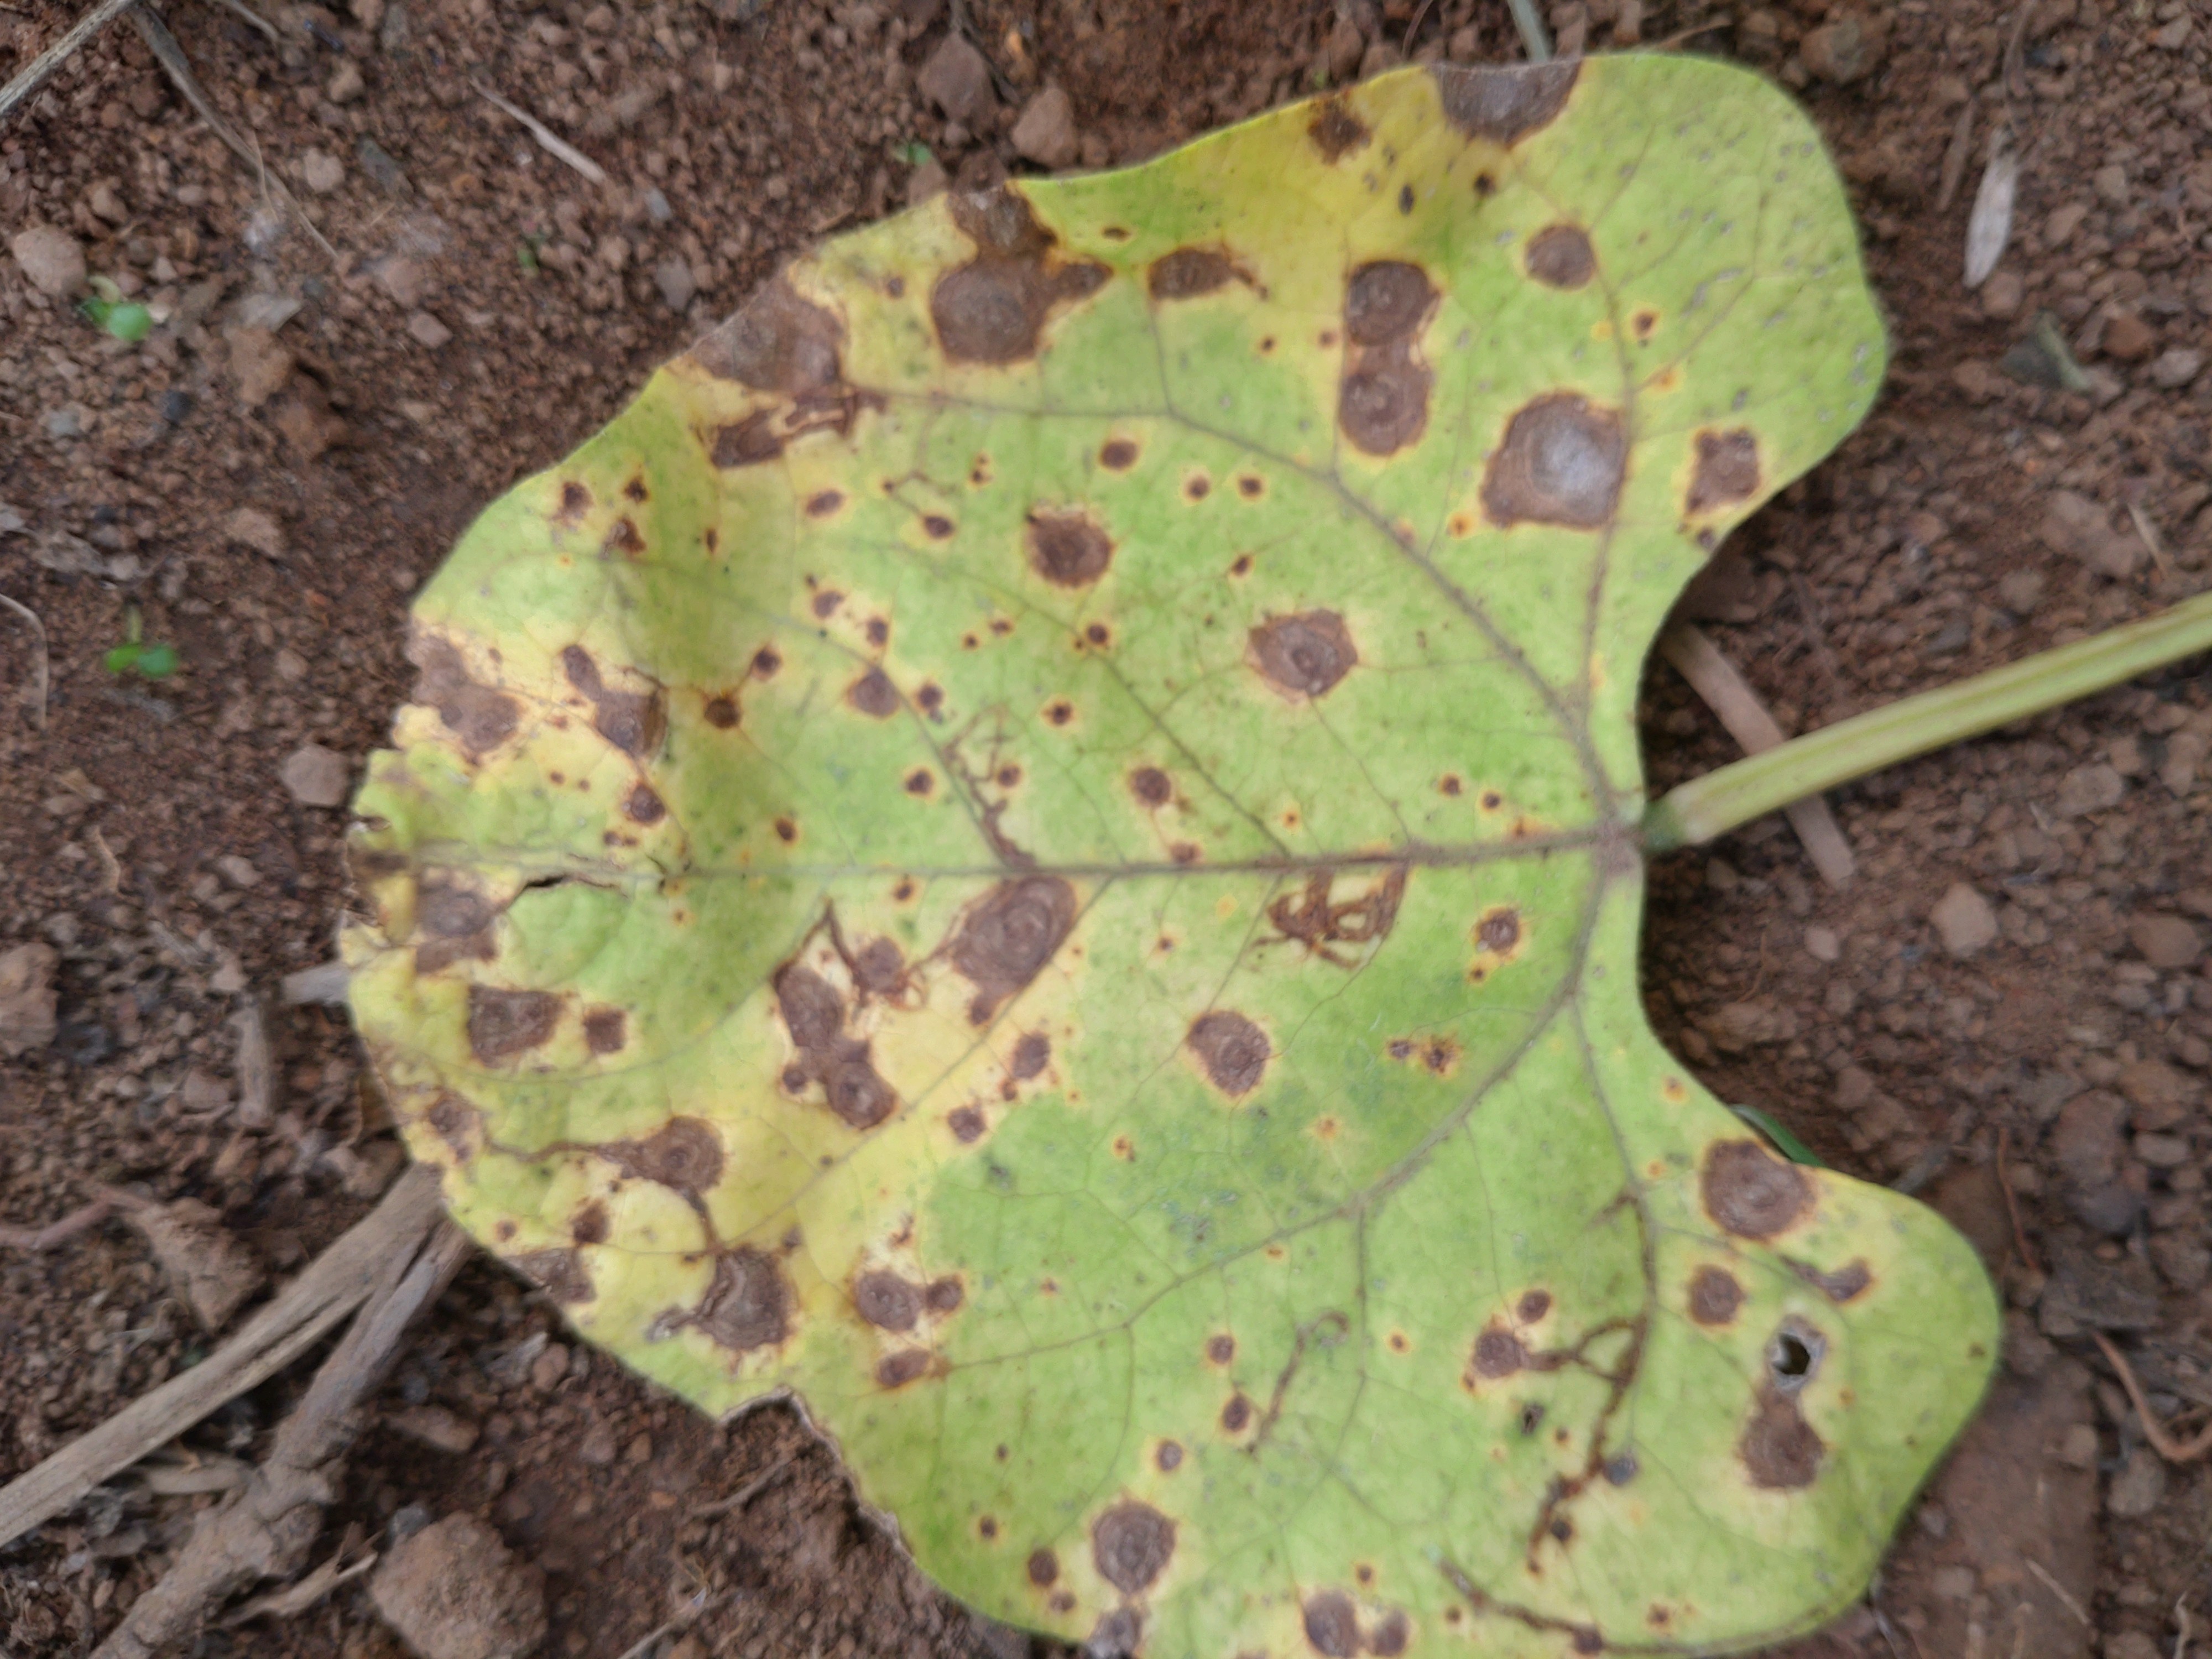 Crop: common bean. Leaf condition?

rust
